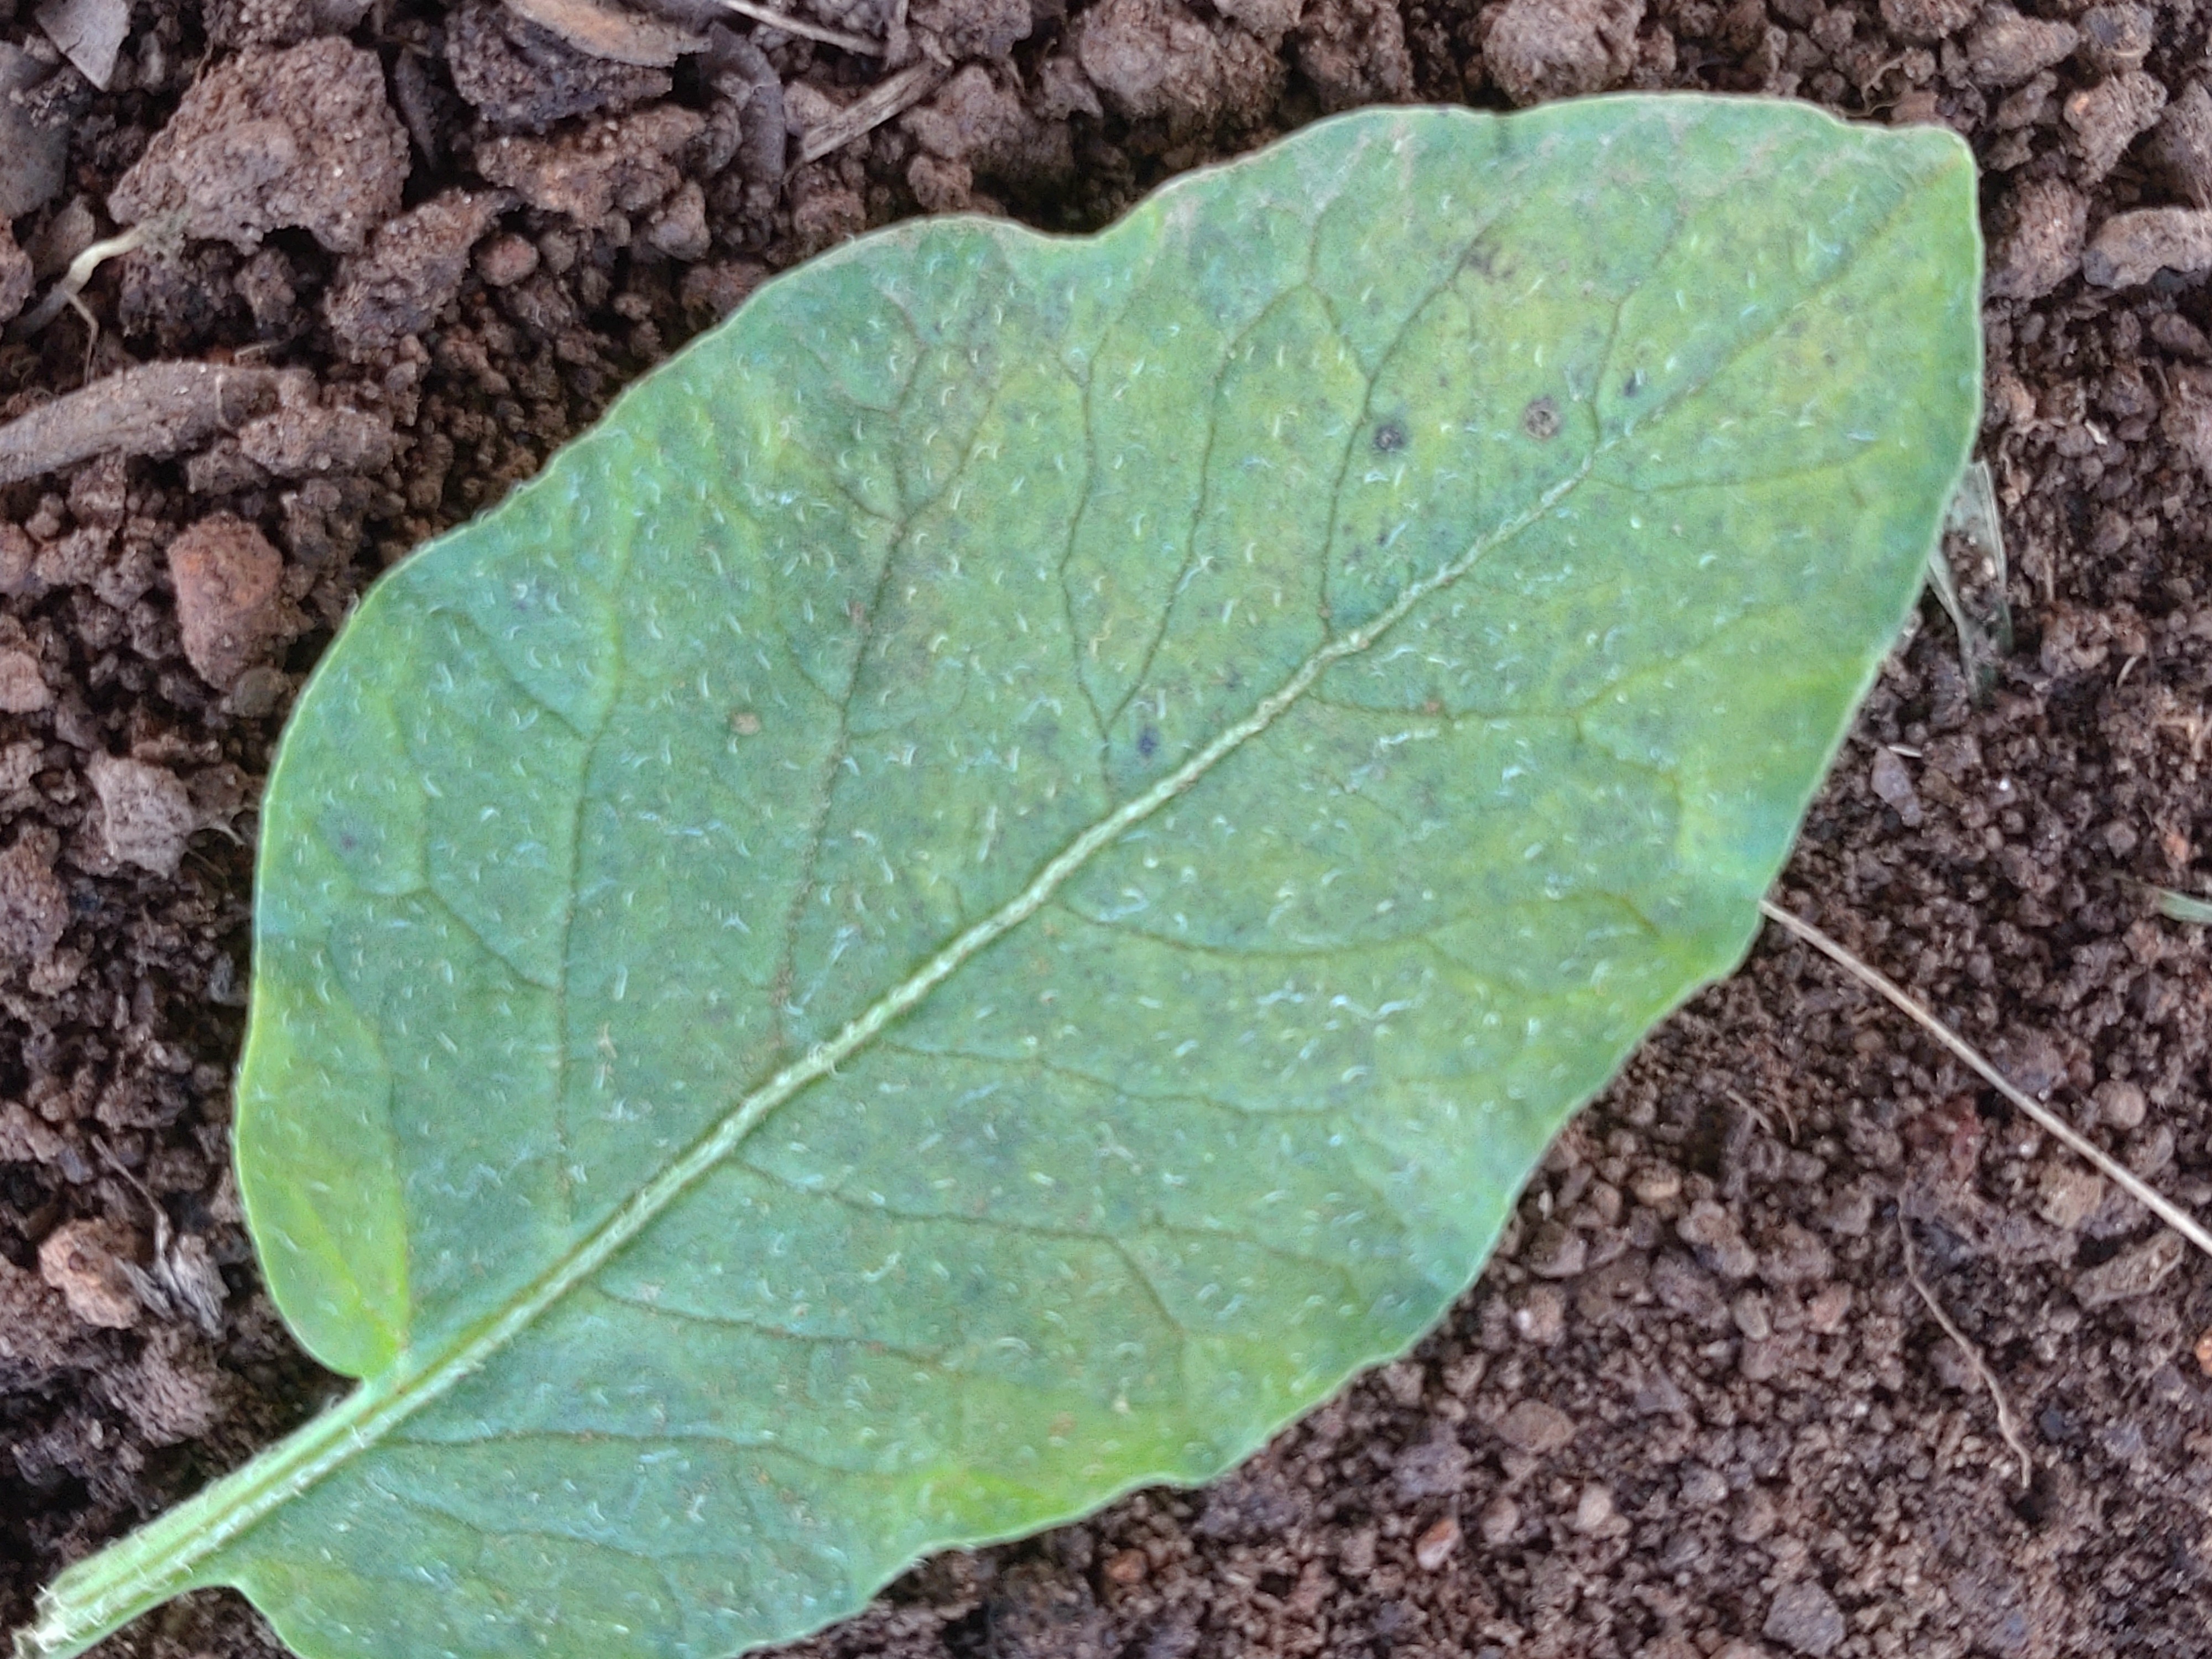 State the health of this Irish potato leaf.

late blight
